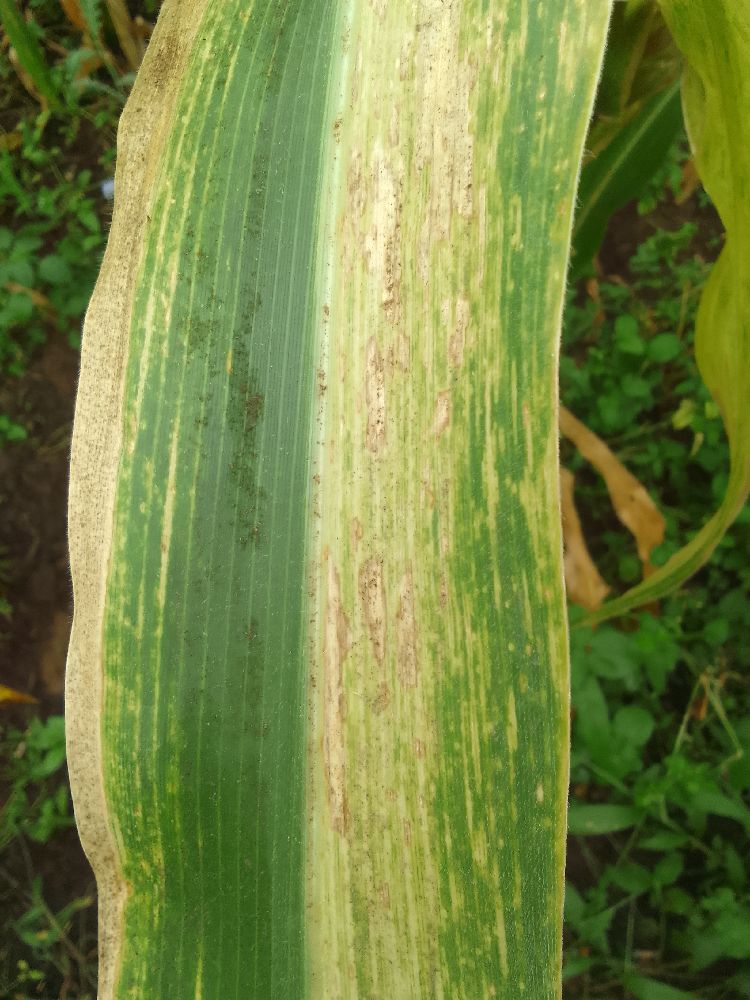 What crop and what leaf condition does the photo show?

maize, maize lethal necrosis
